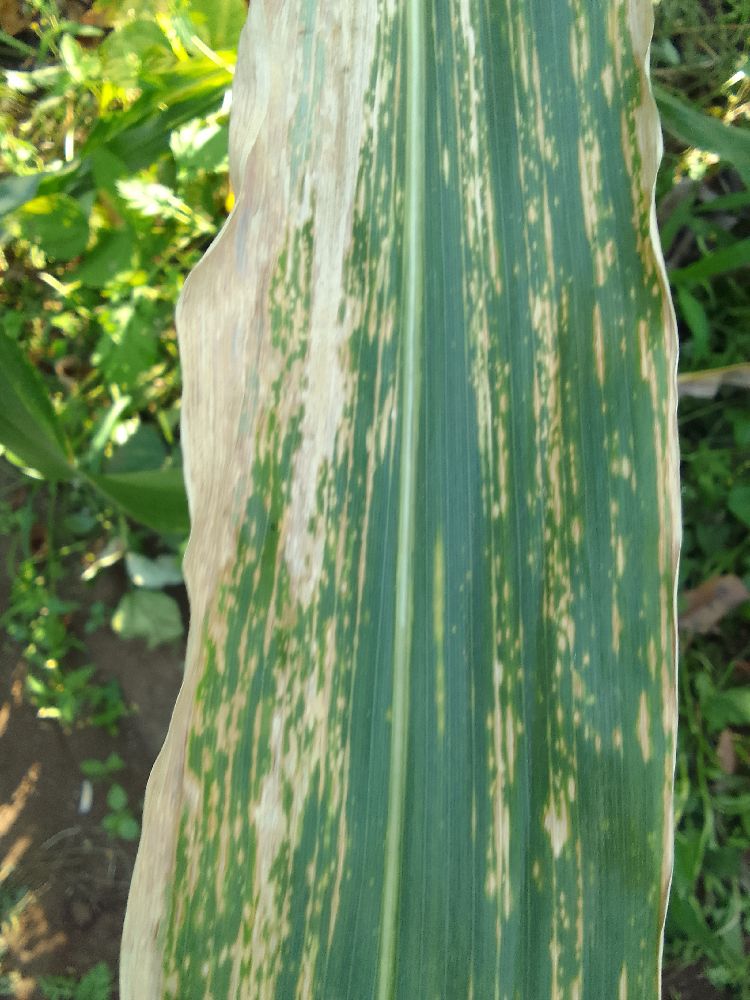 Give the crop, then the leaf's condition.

maize, maize lethal necrosis
